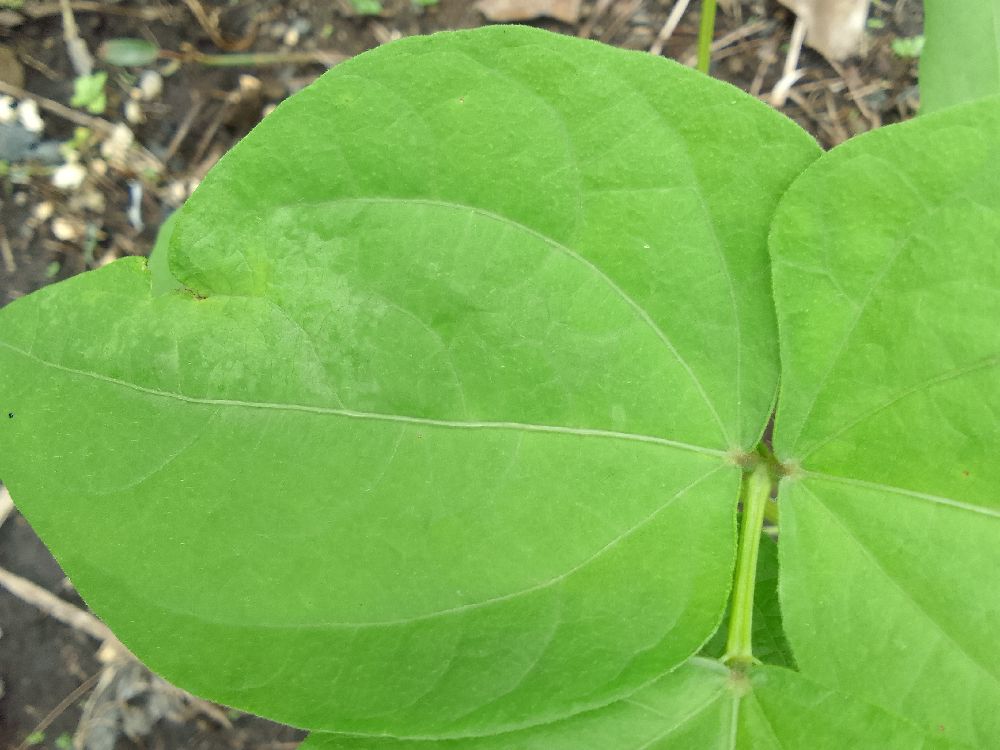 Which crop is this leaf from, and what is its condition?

common bean, healthy
